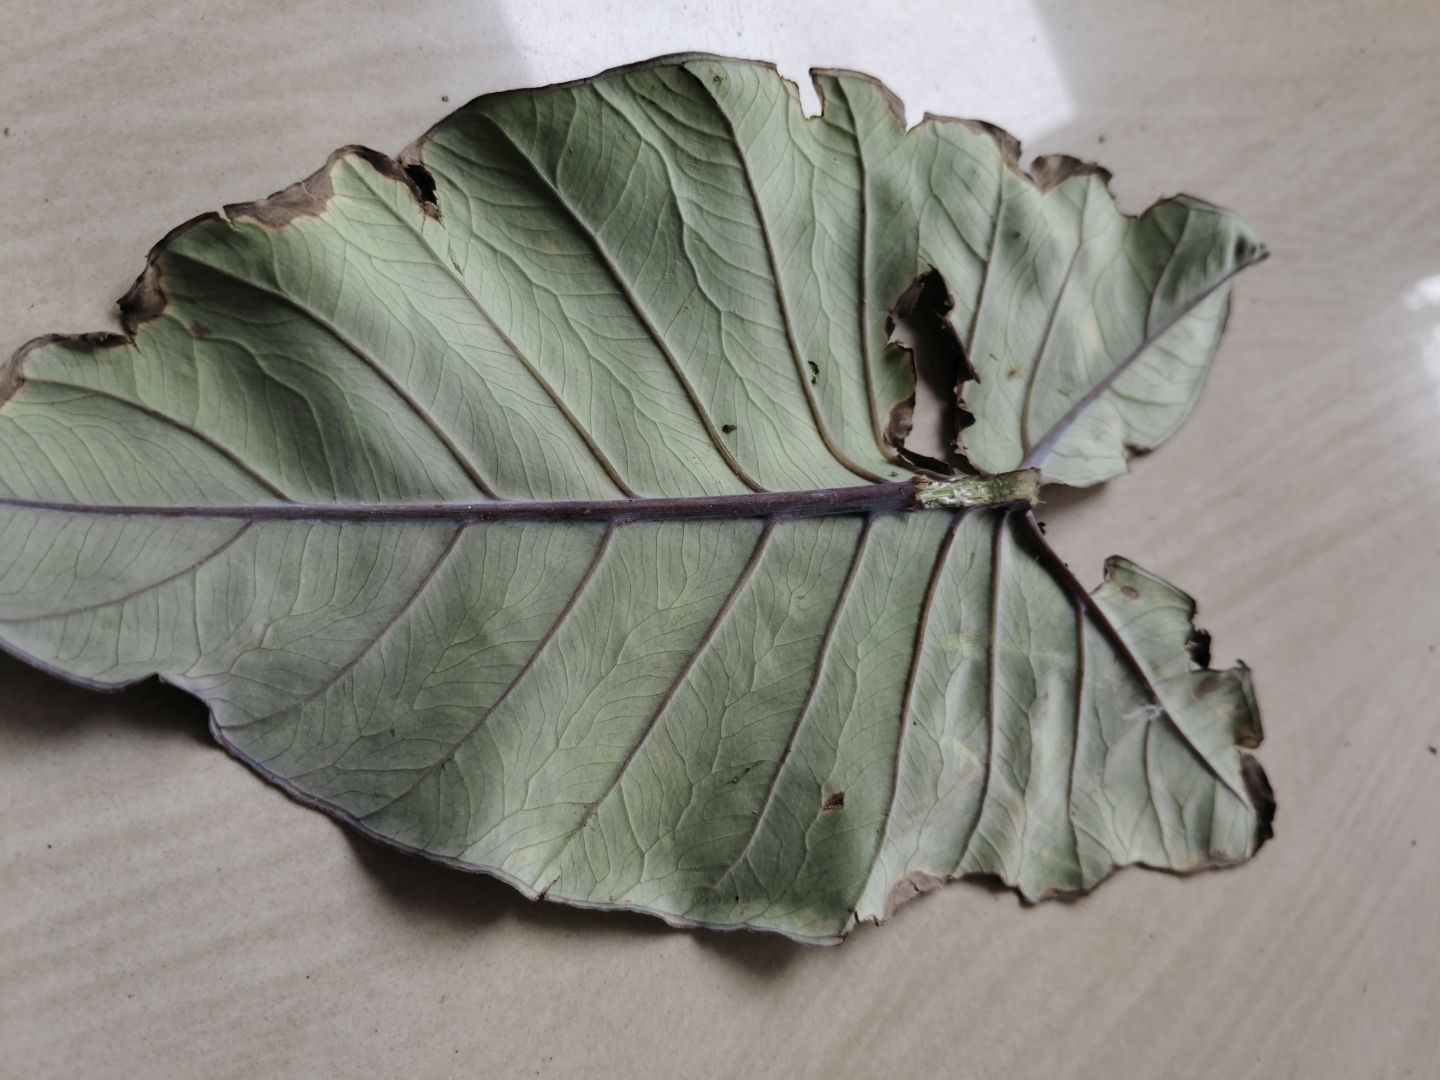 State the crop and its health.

taro, leaf blight
